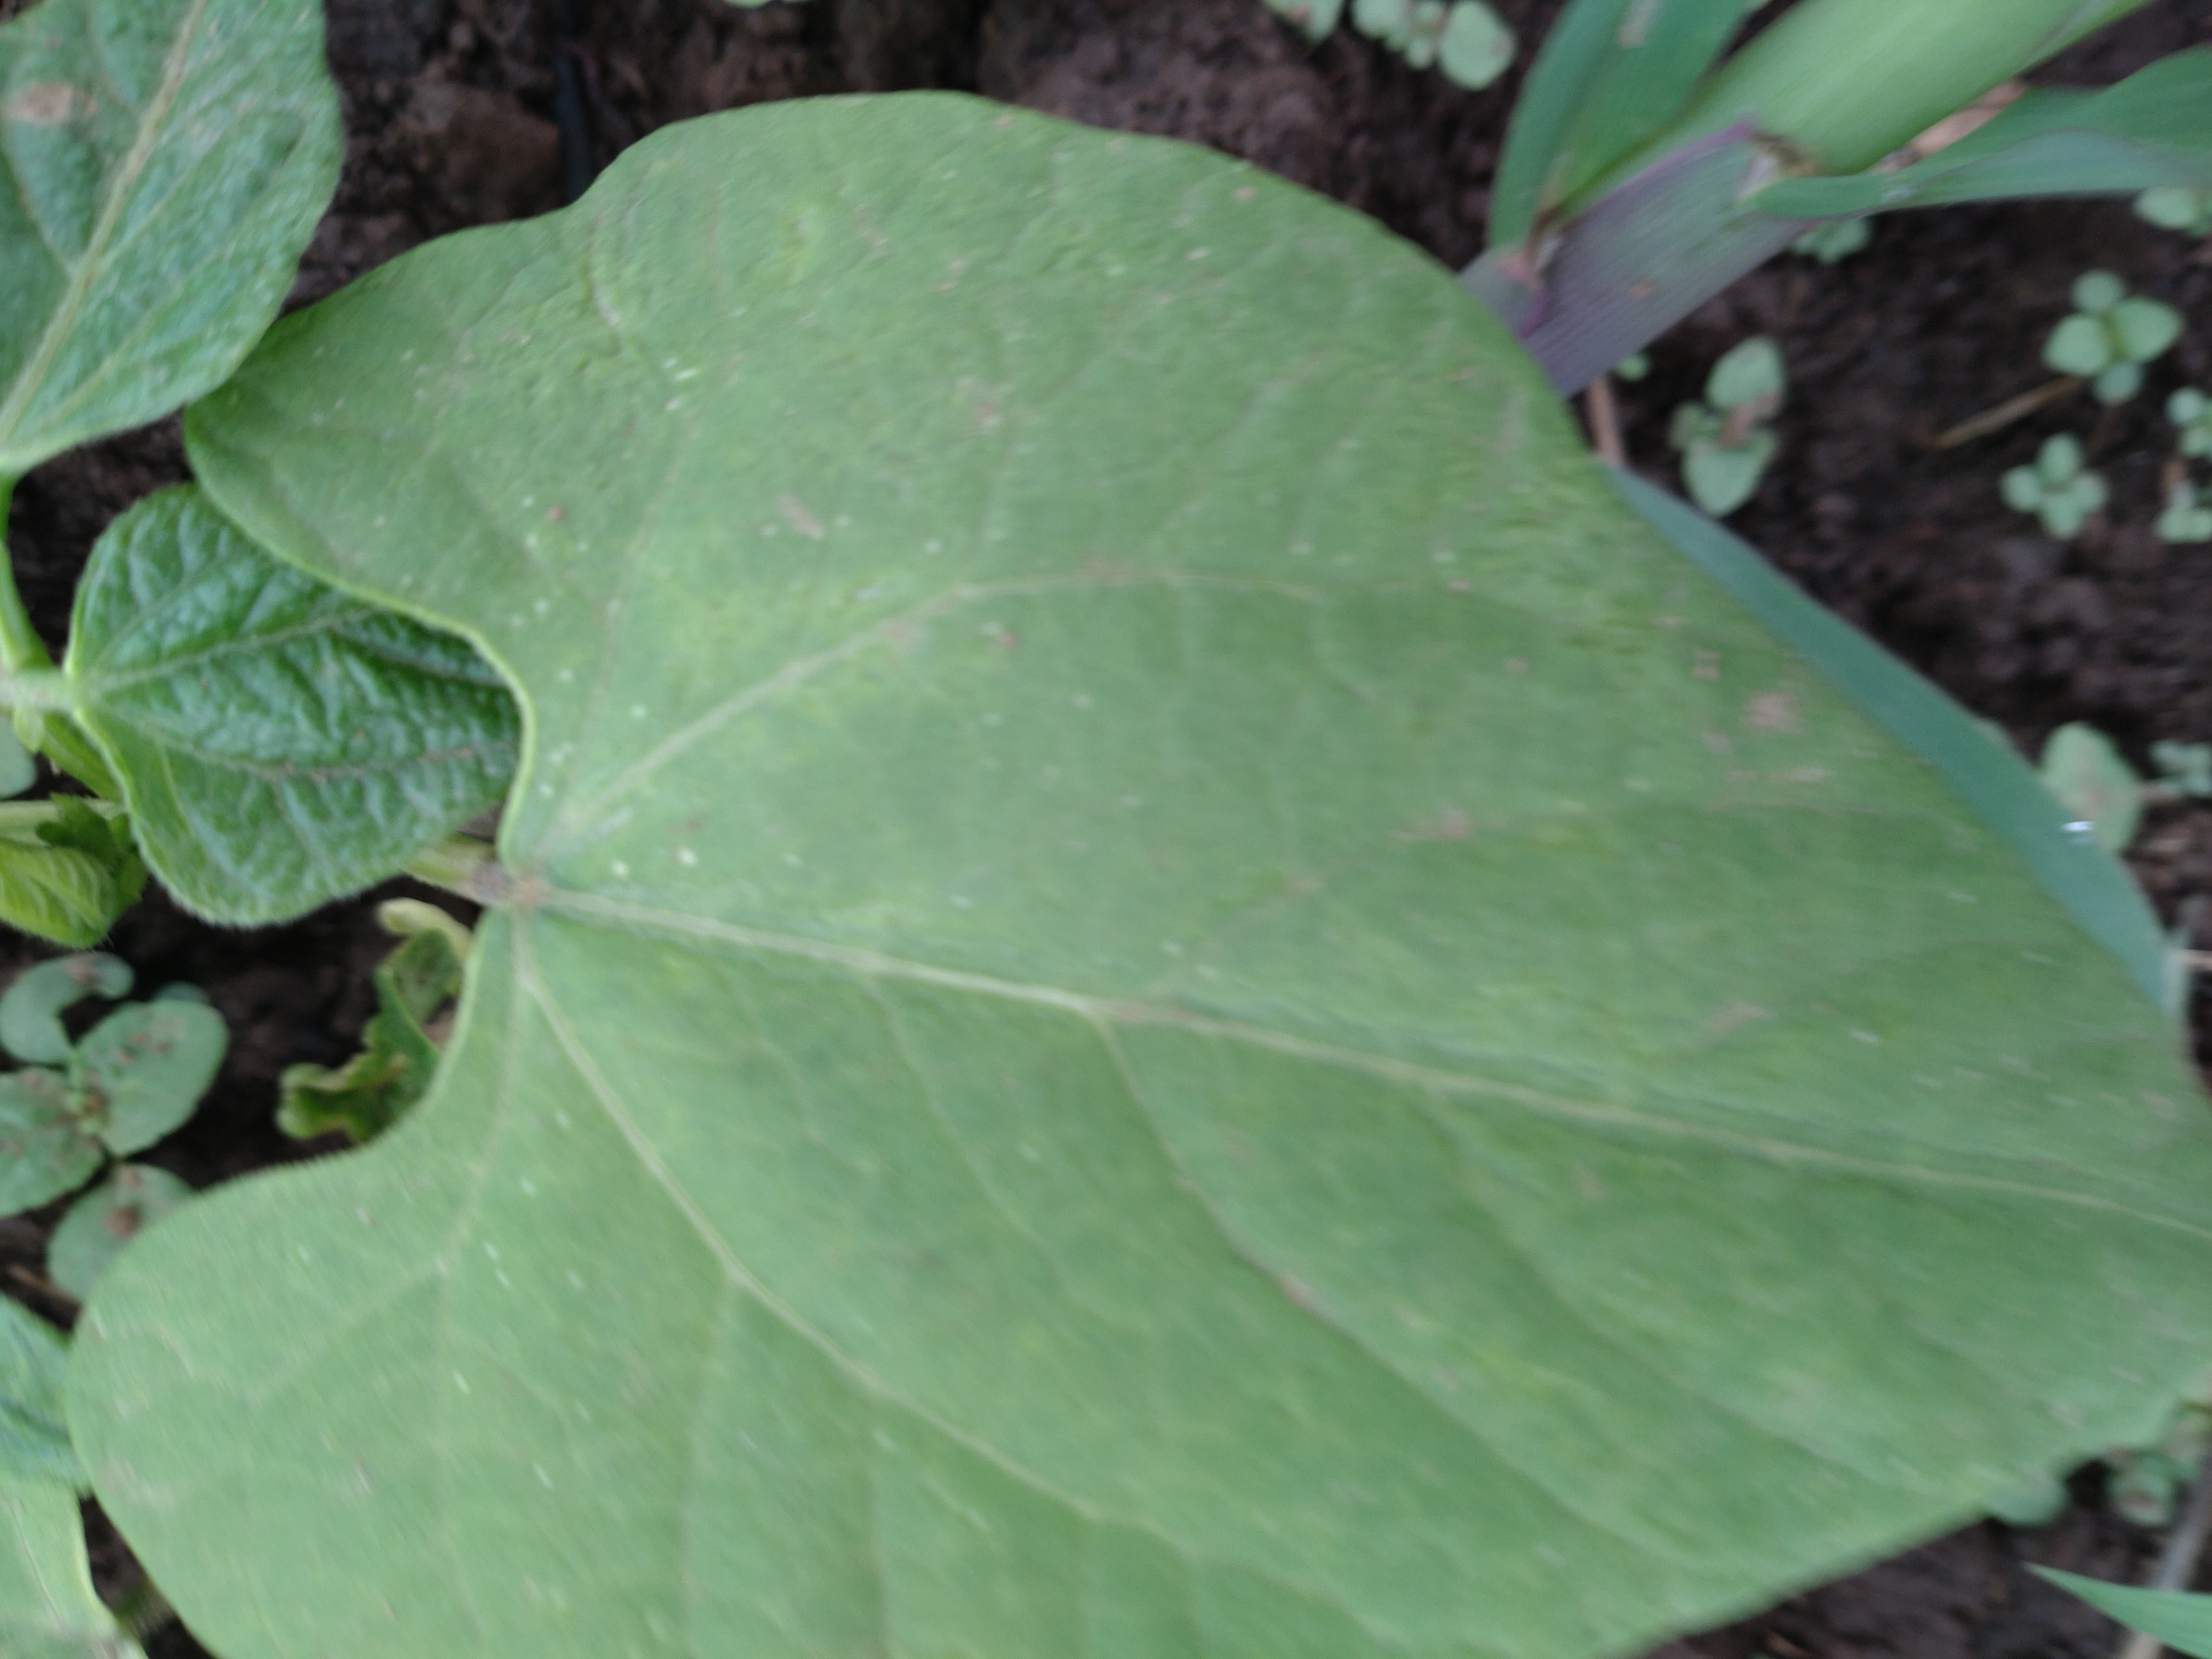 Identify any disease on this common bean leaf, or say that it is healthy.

healthy
